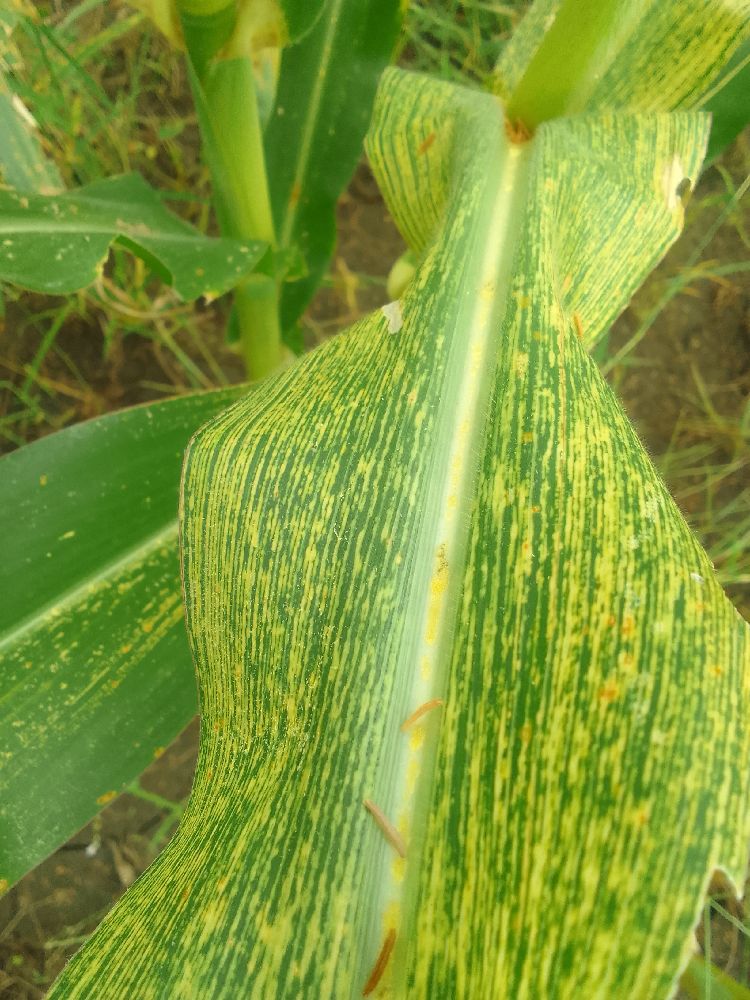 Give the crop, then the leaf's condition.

maize, maize streak virus
